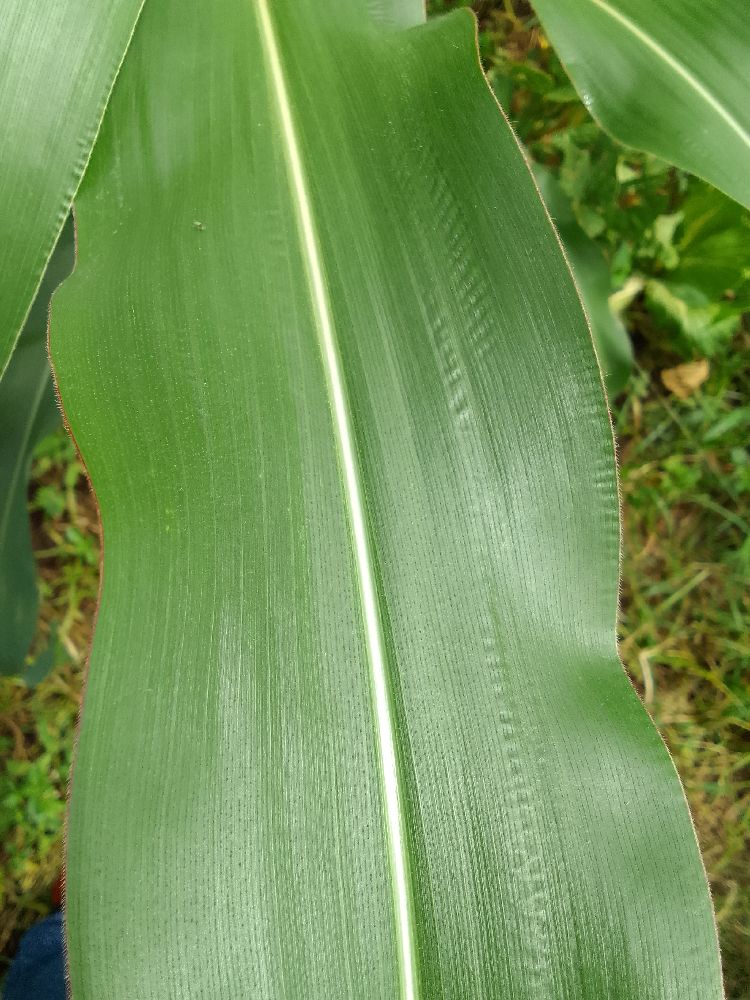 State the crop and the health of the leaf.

maize, healthy
